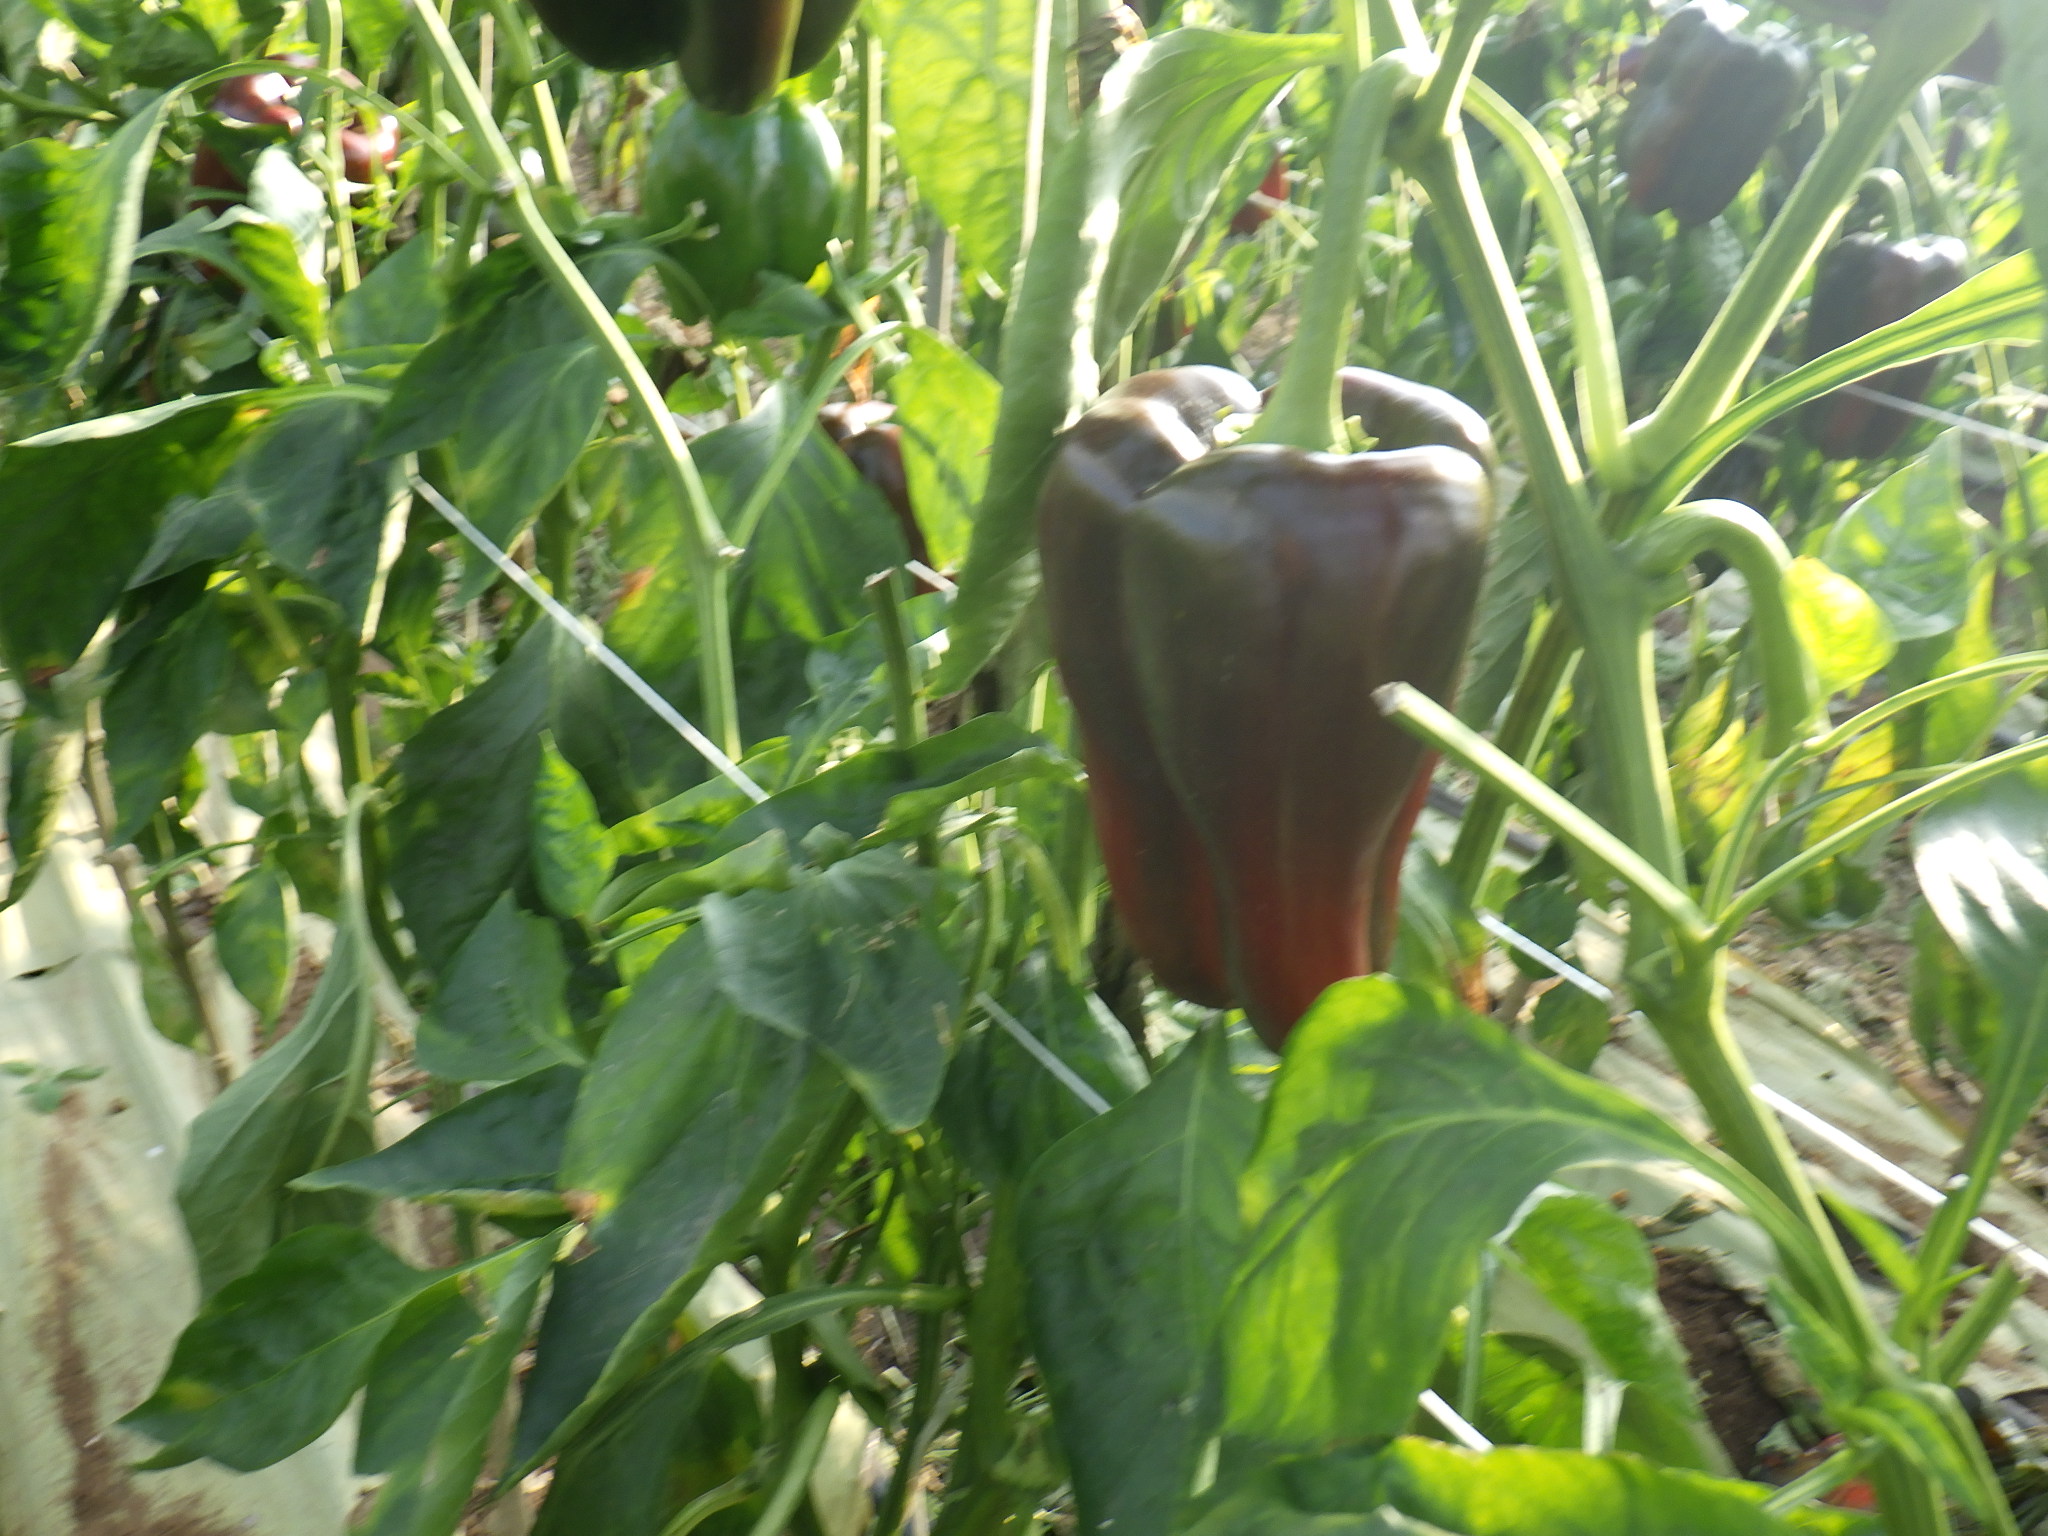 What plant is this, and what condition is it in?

bell pepper, healthy
